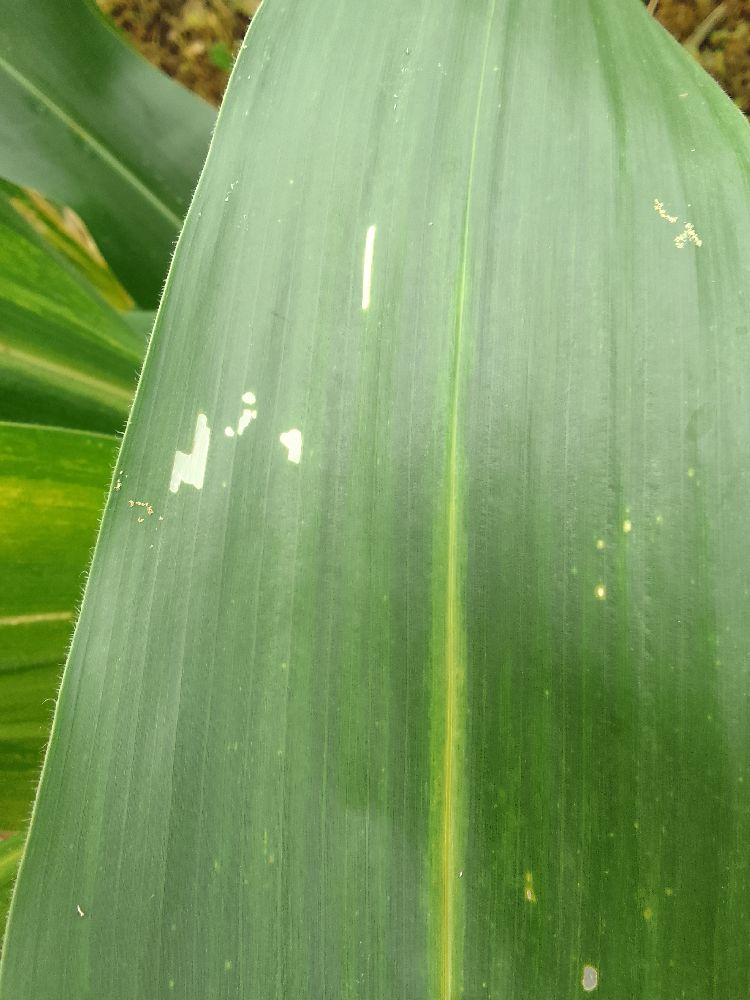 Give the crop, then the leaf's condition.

maize, healthy
